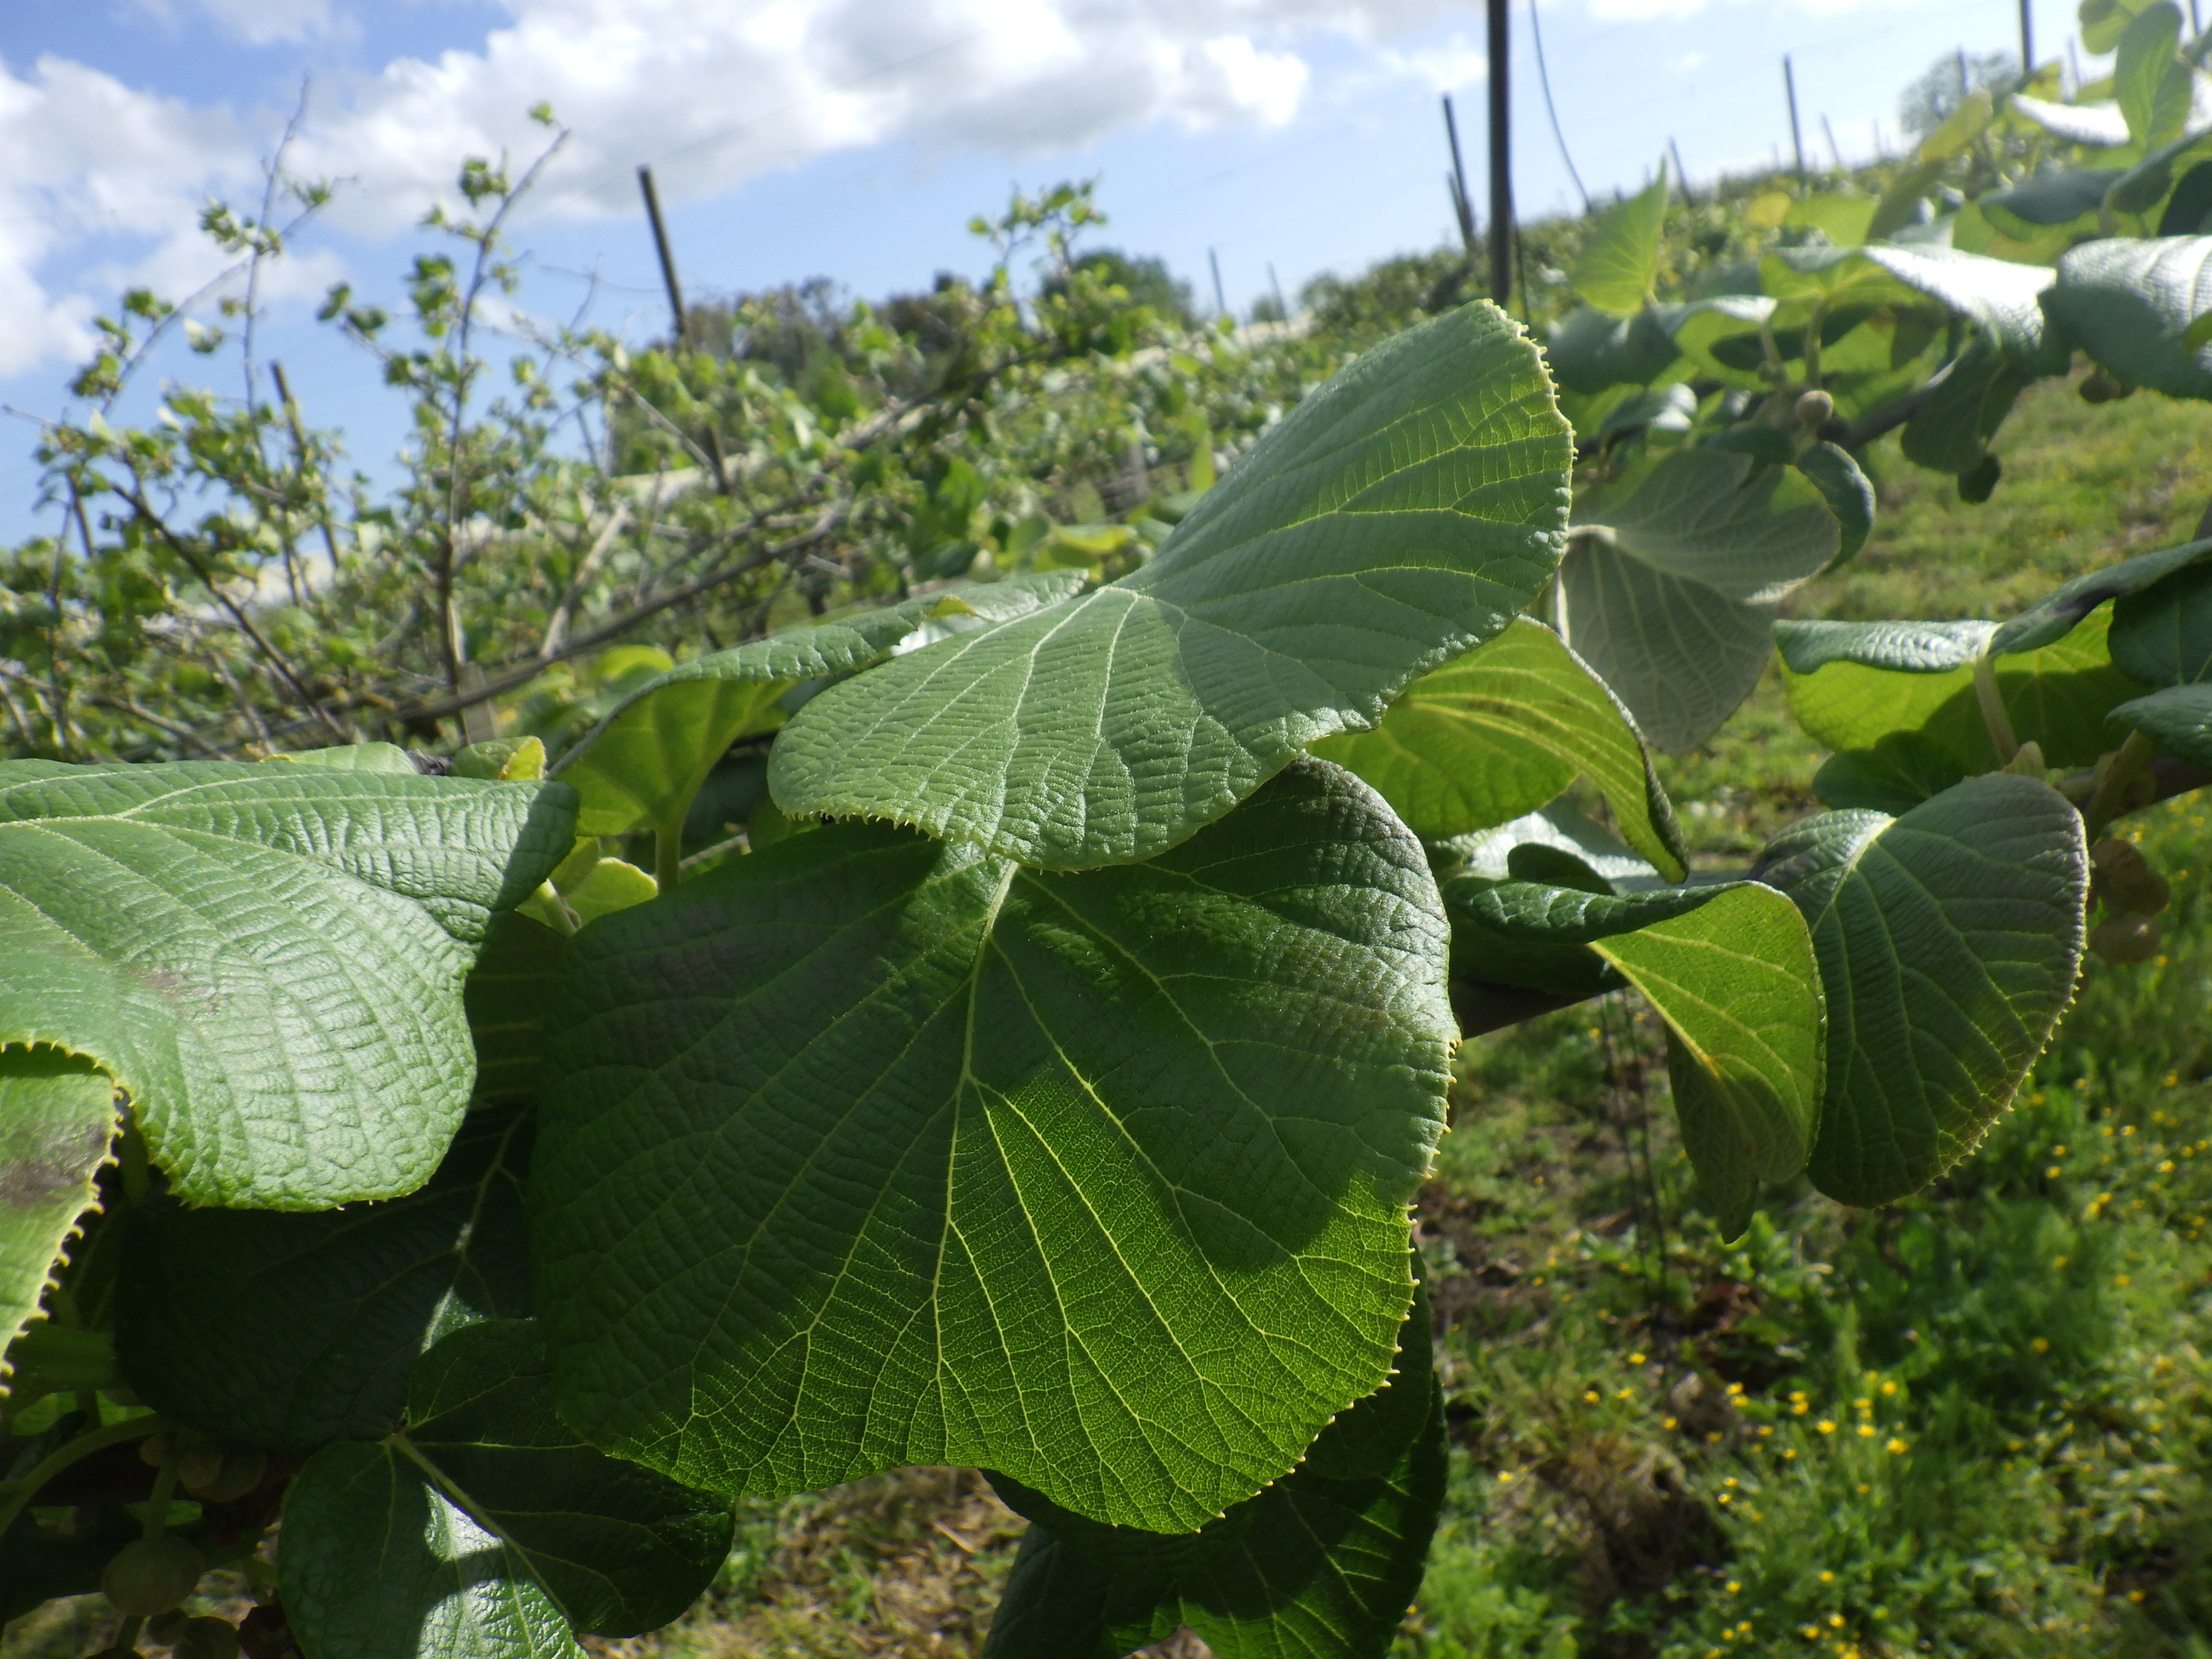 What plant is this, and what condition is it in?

kiwi, healthy
